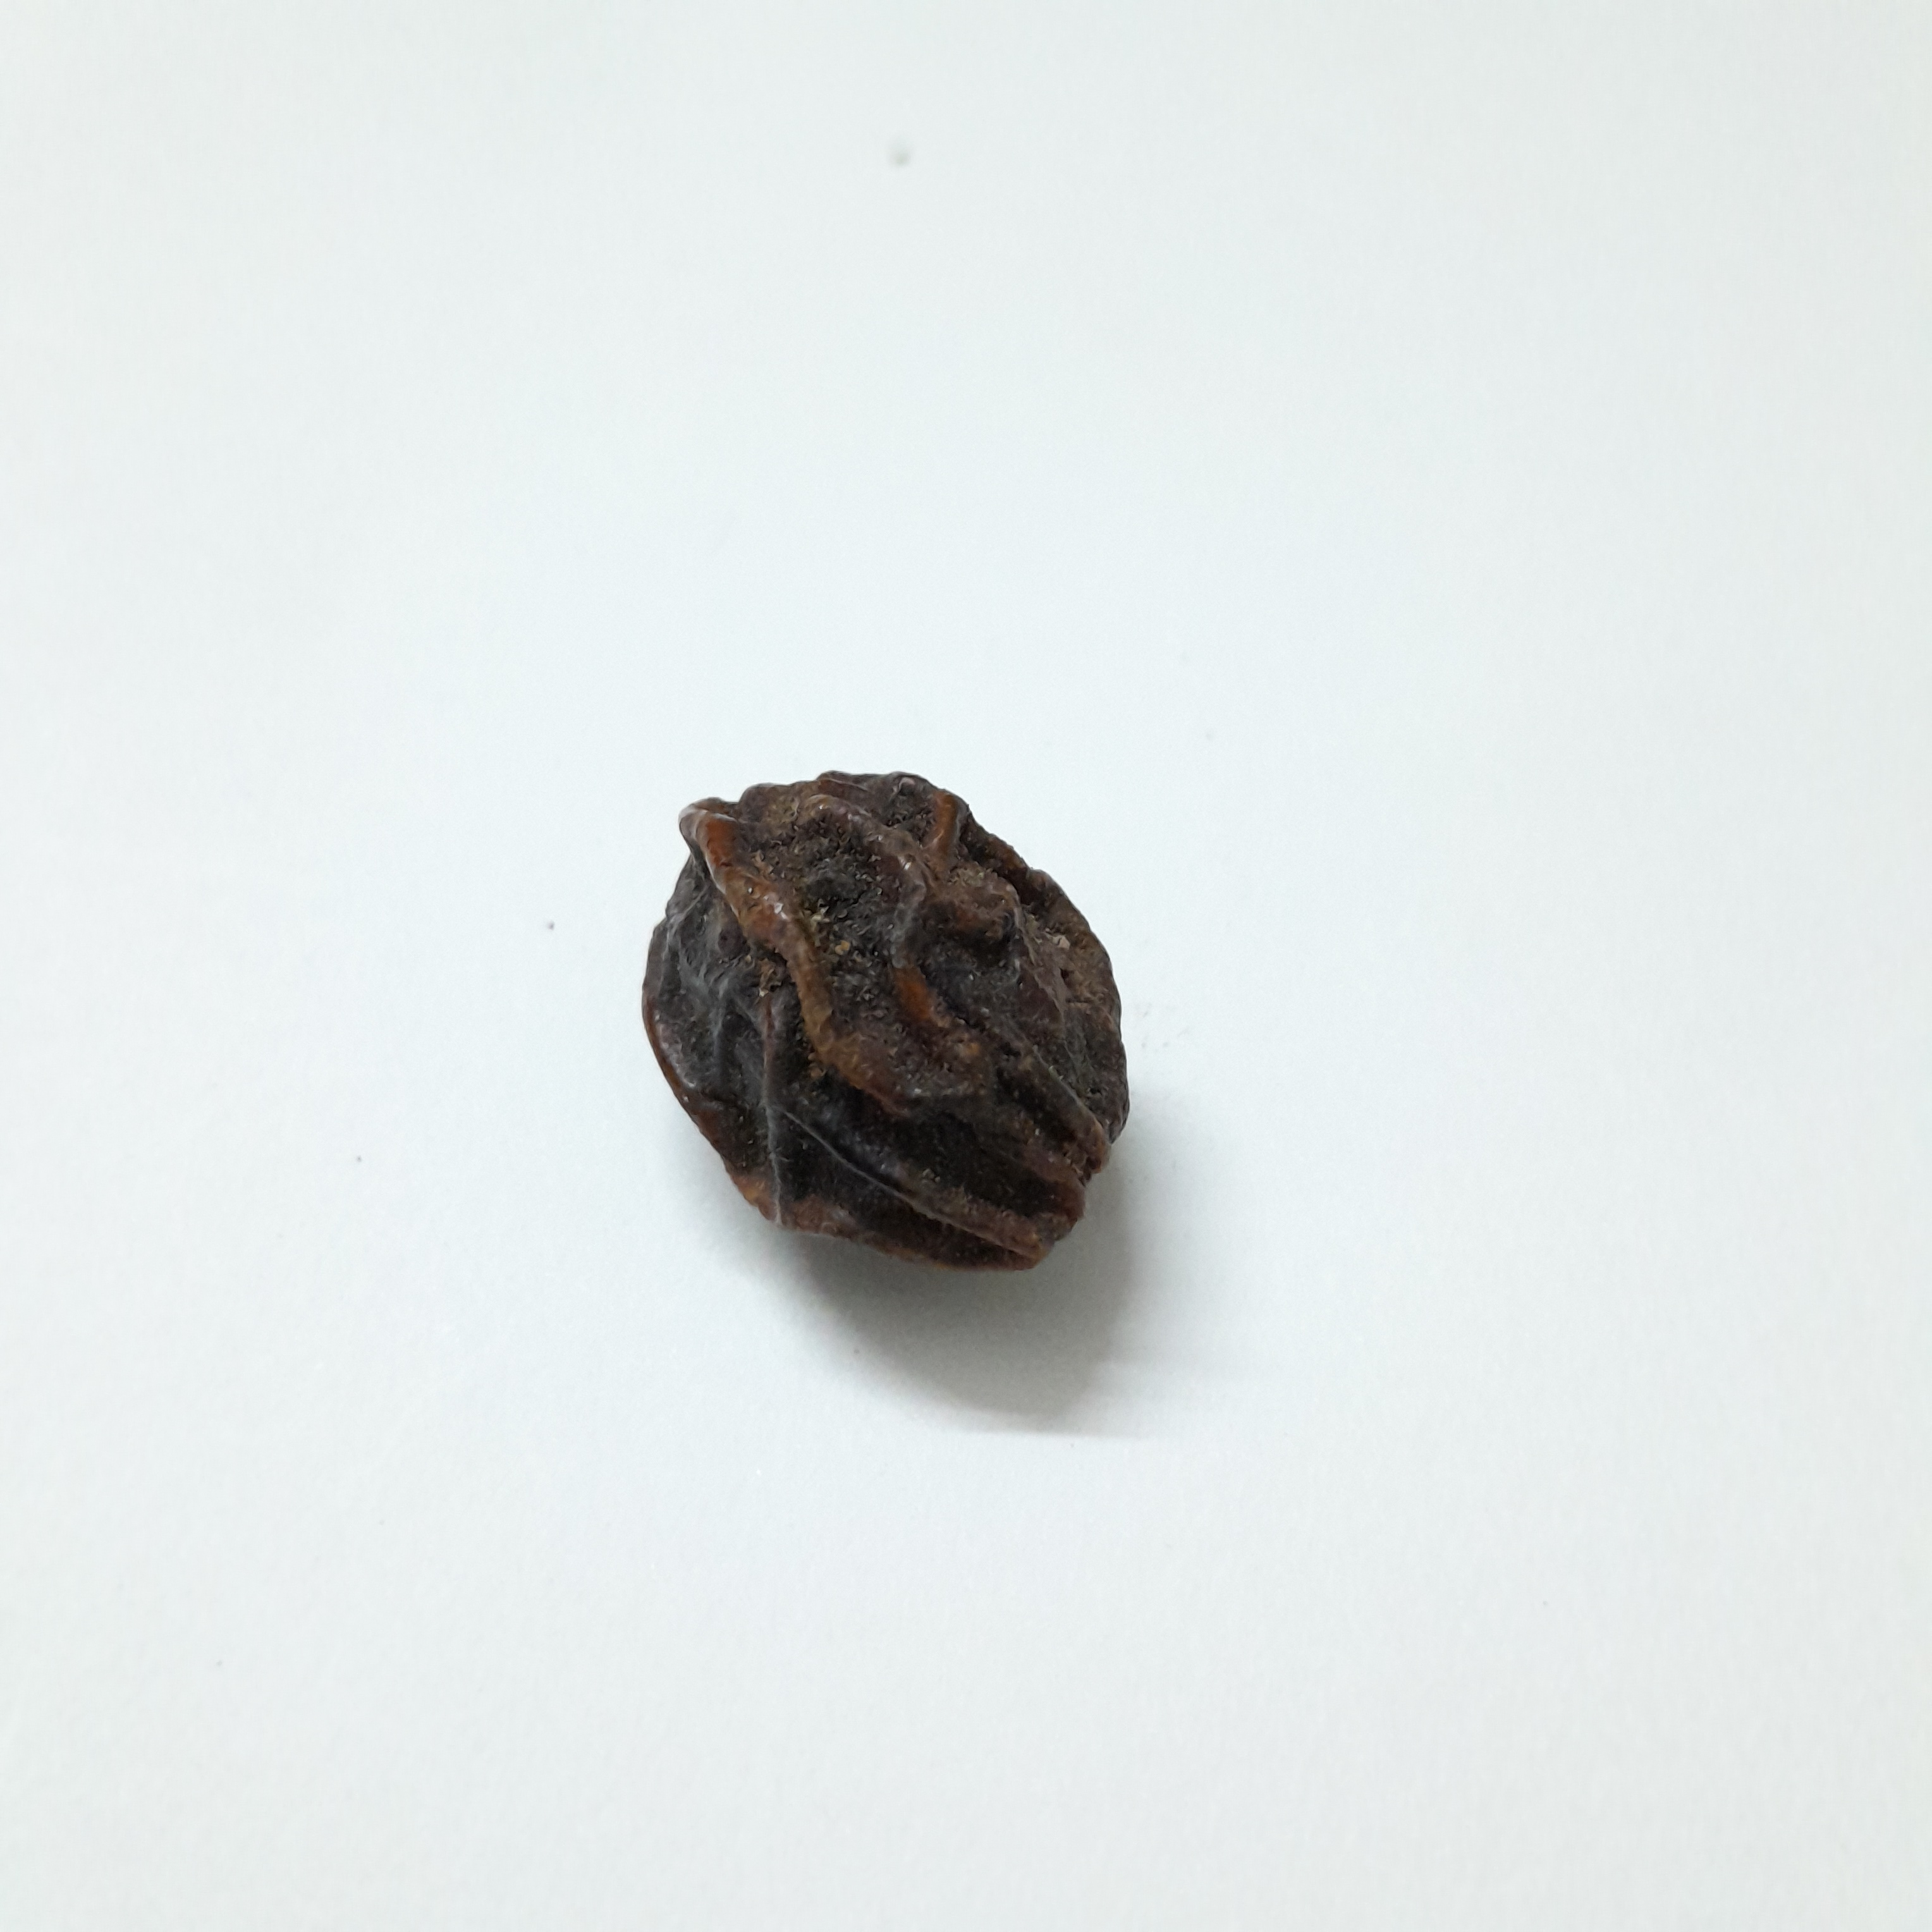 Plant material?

kadukharik
